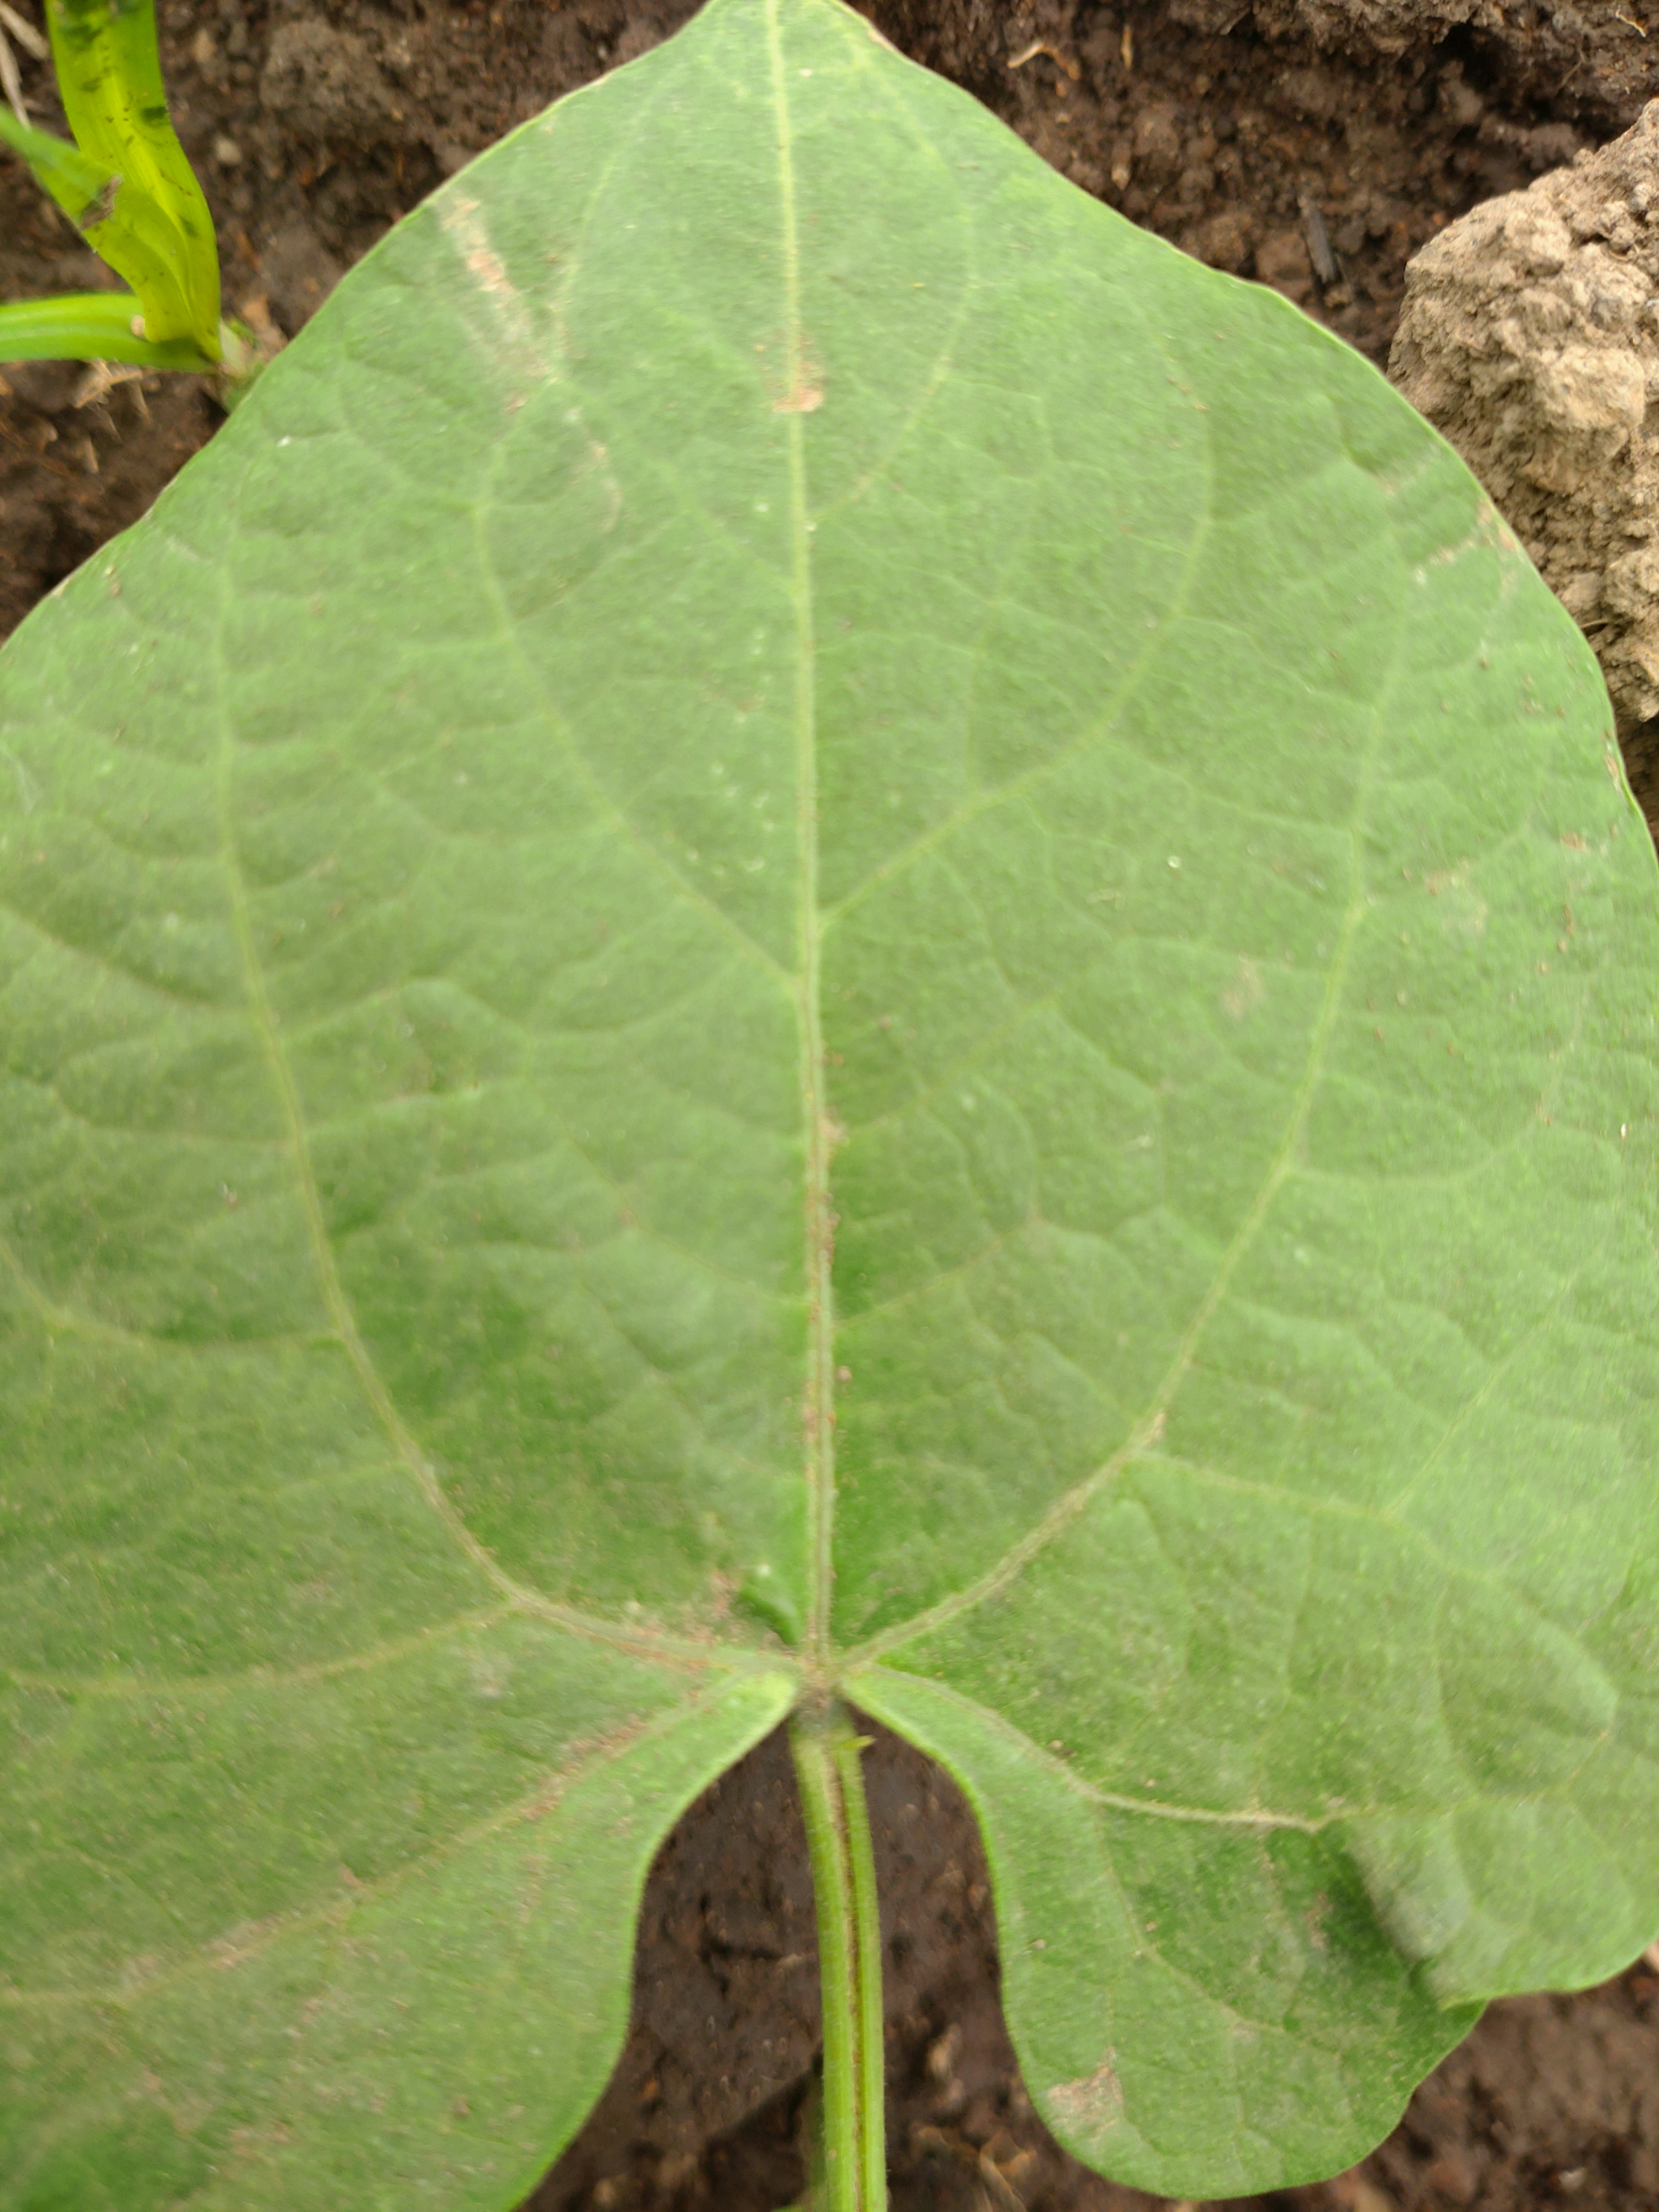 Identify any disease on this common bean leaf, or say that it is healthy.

healthy
